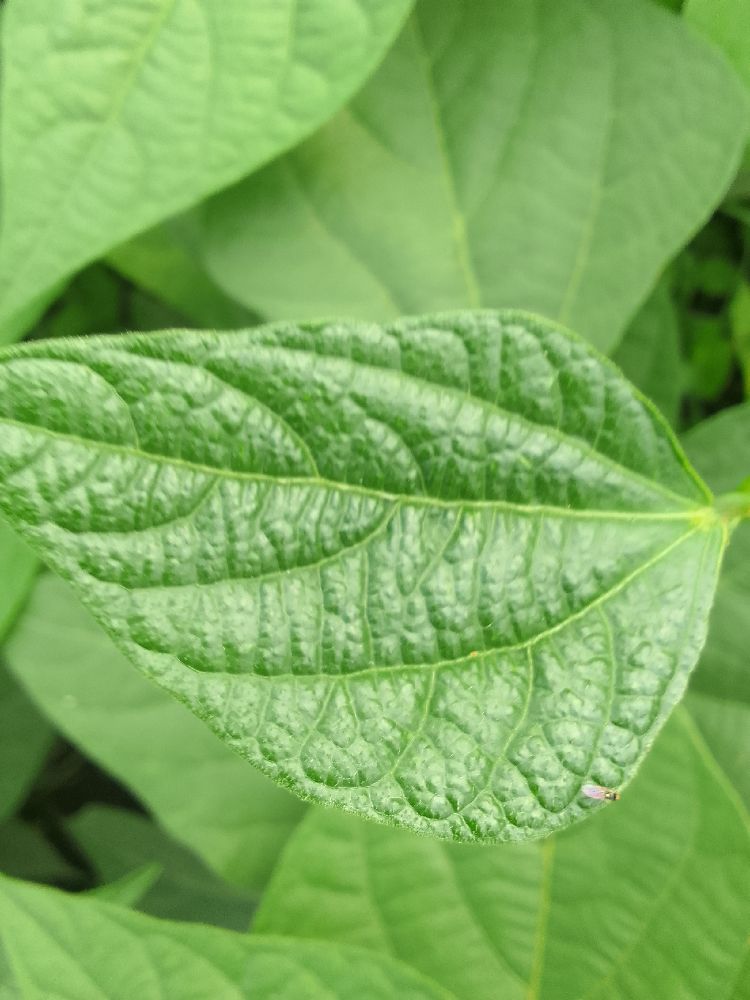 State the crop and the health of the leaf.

common bean, healthy
